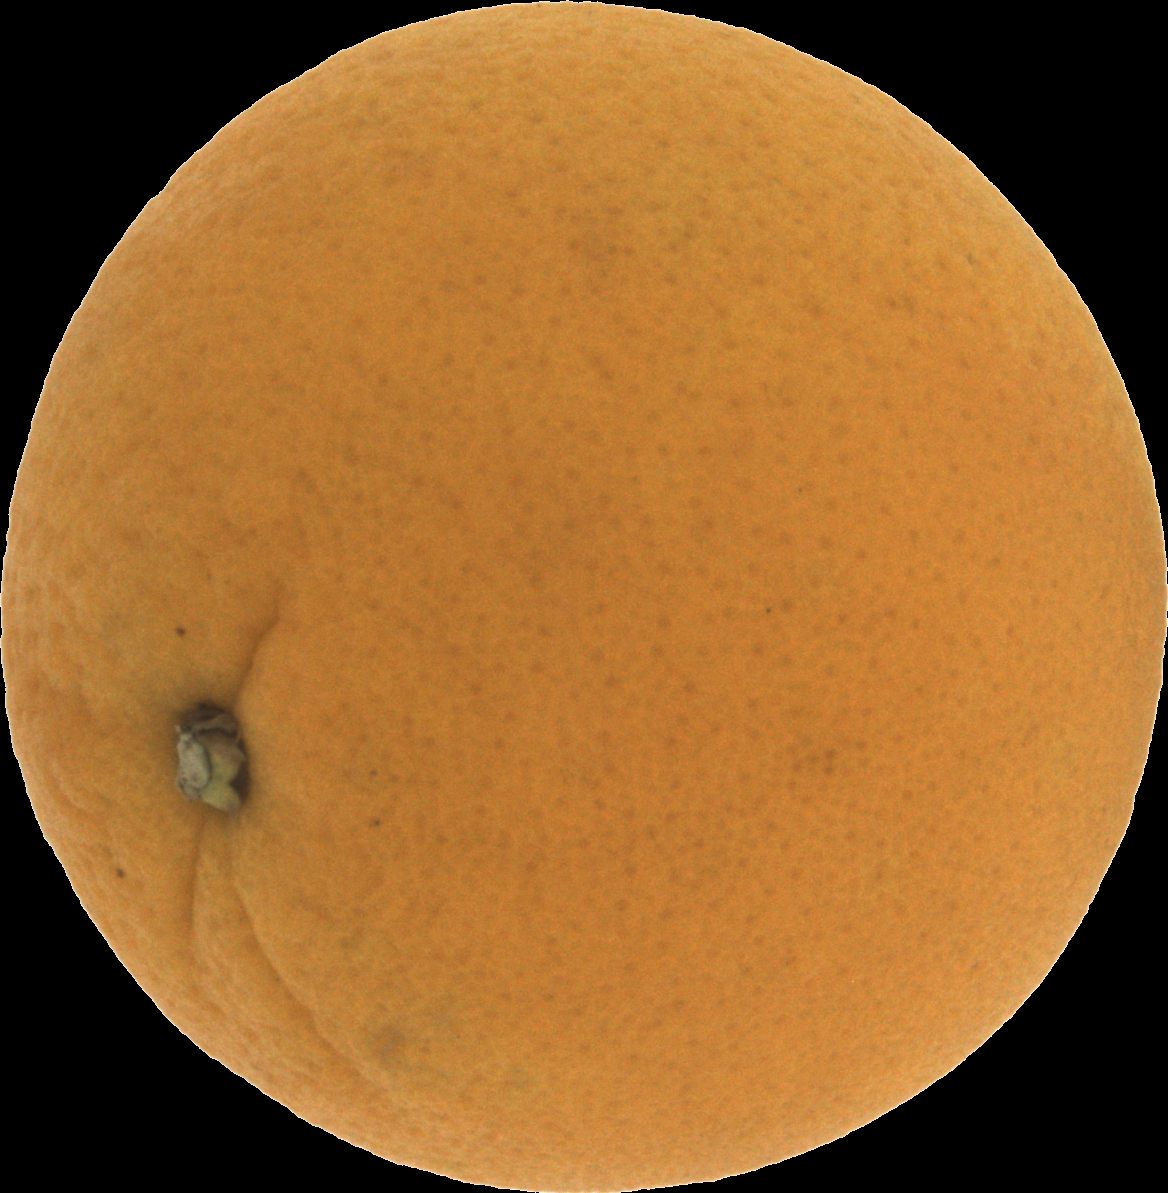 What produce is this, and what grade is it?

orange, good
